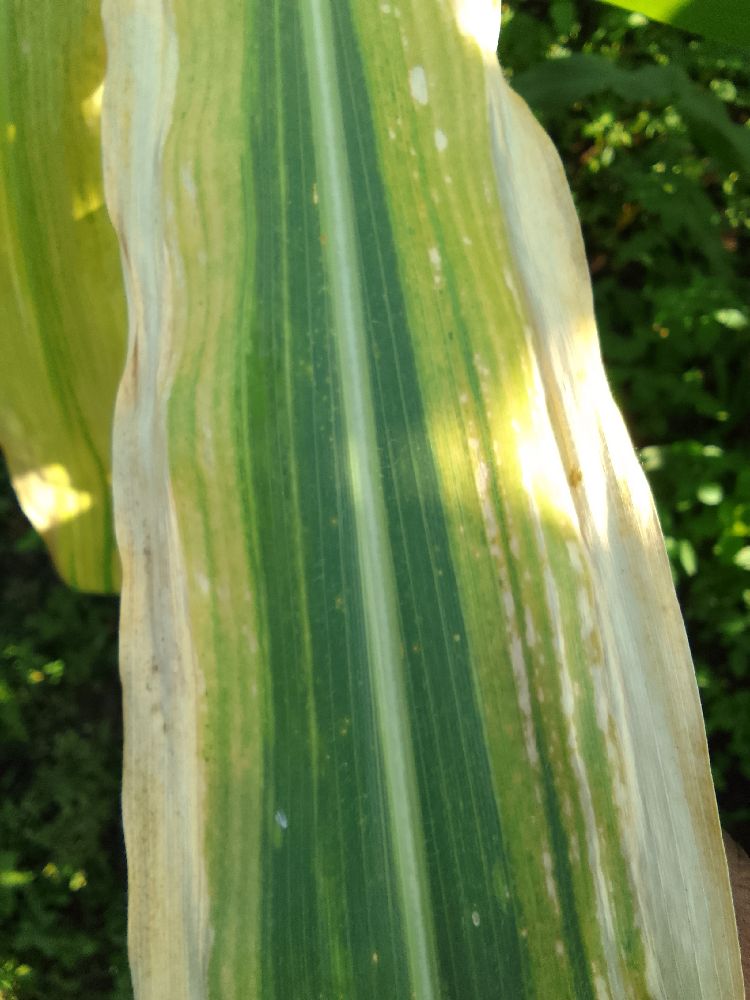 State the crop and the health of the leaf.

maize, maize lethal necrosis
